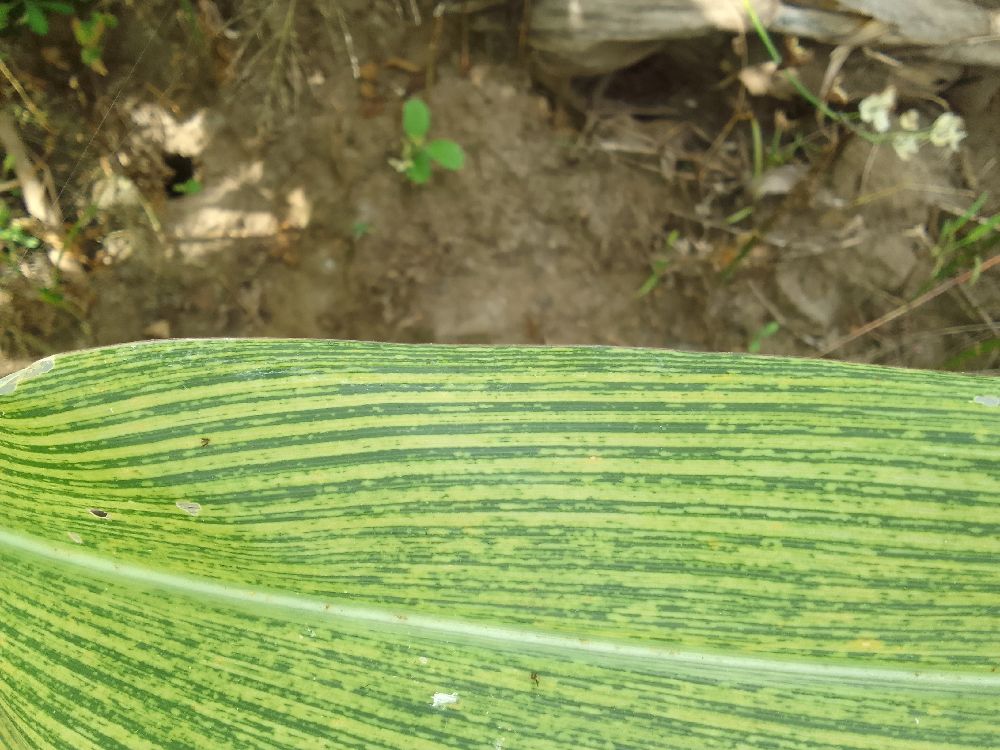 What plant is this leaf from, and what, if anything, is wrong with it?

maize, maize streak virus
